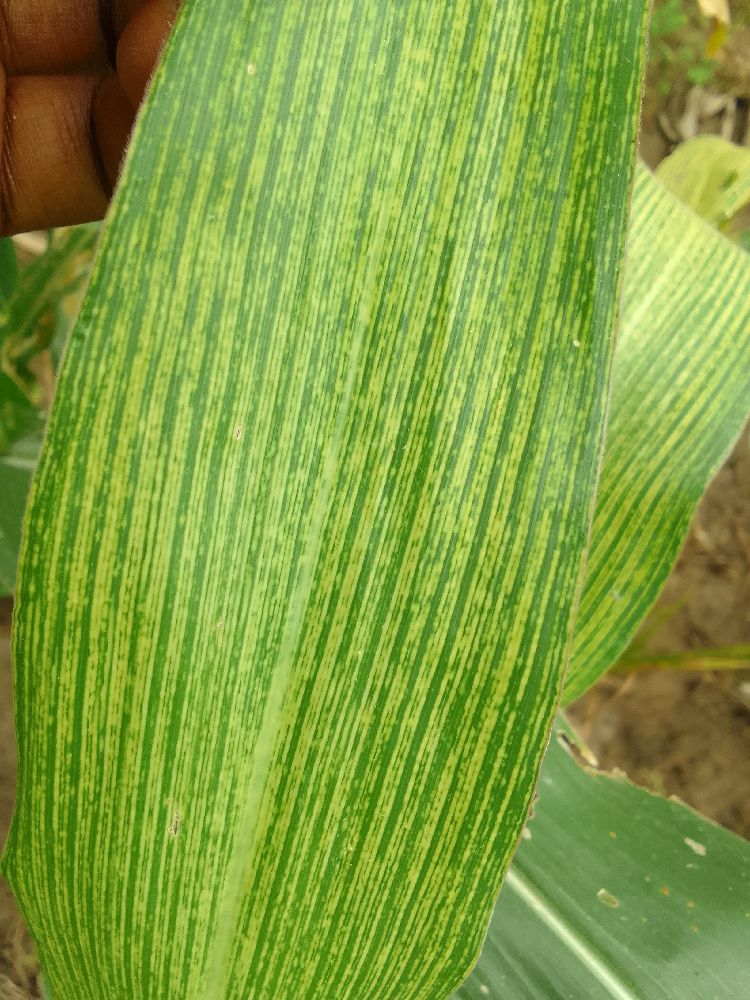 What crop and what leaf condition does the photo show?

maize, maize streak virus
